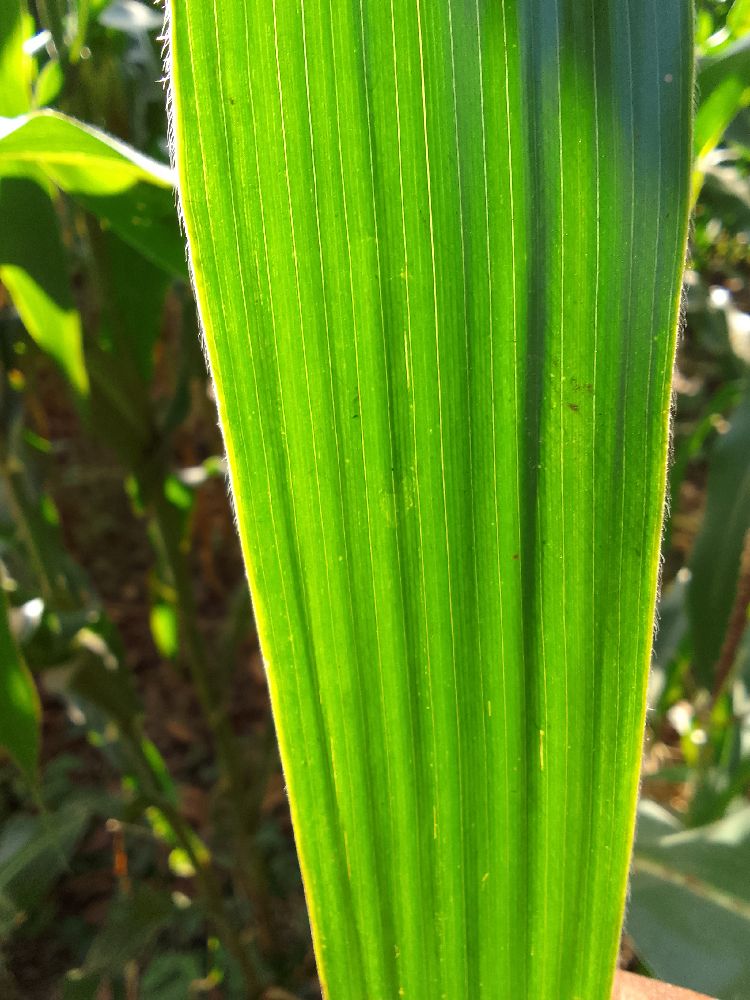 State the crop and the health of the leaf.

maize, healthy
